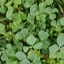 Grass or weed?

unstructured weed
